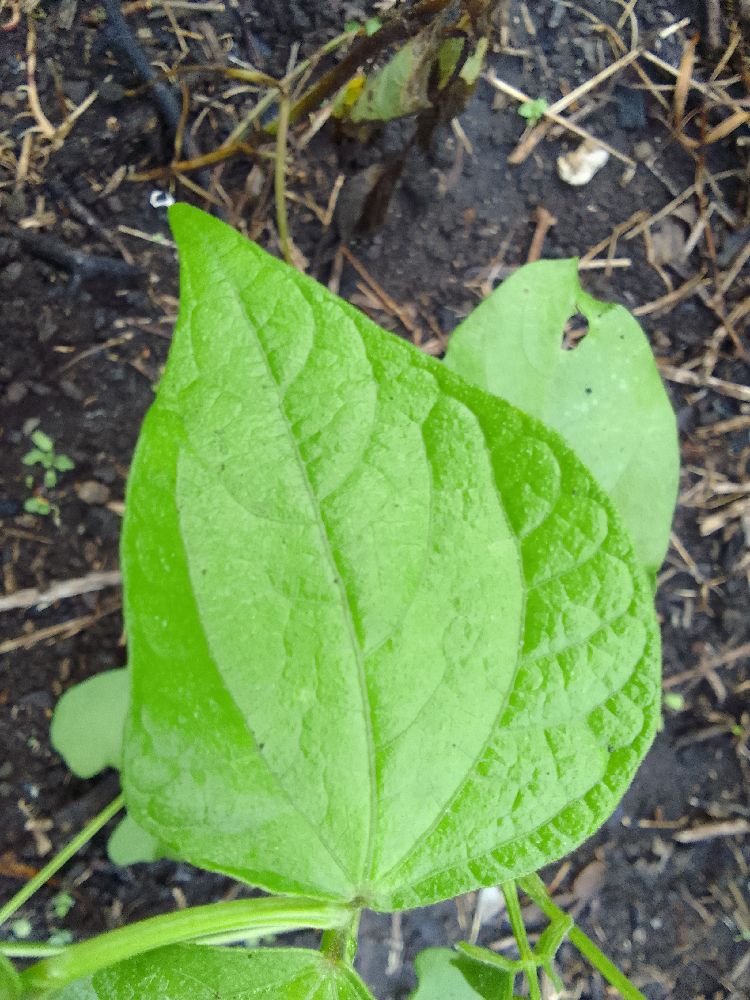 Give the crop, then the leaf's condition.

common bean, healthy
